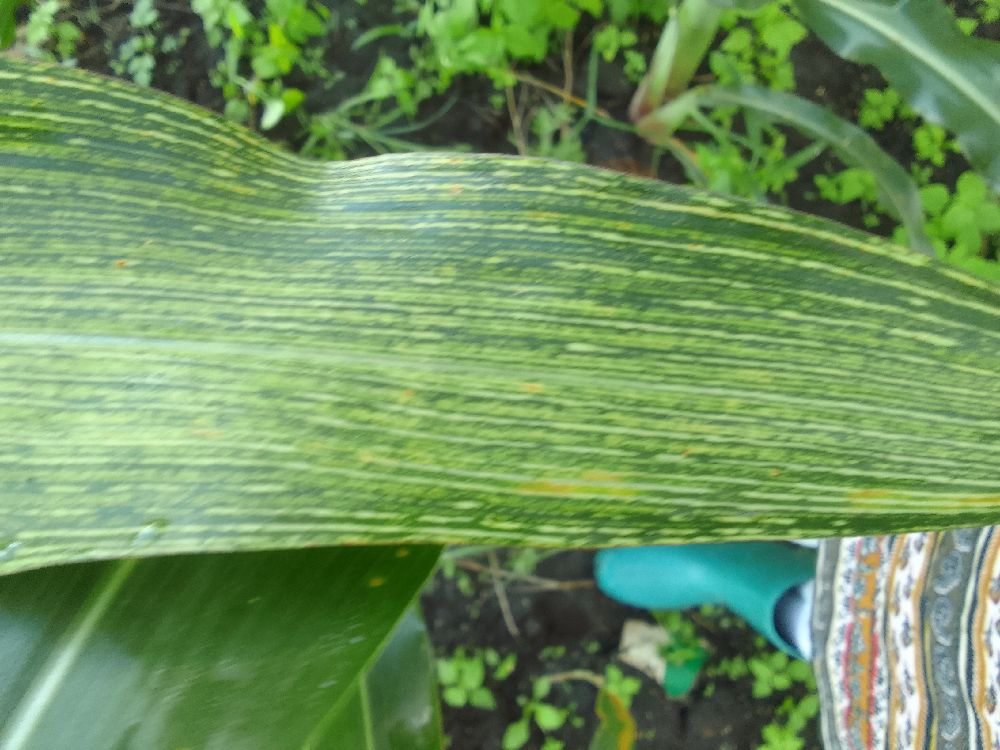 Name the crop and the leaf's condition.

maize, maize streak virus
